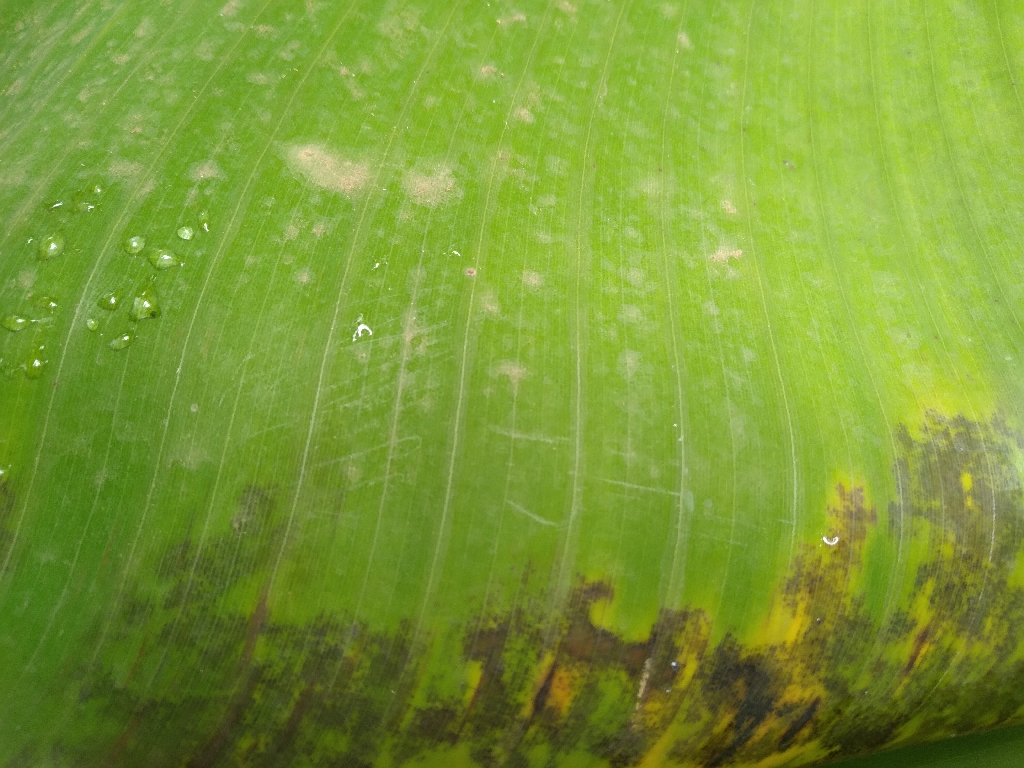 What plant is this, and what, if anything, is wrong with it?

banana, black sigatoka
